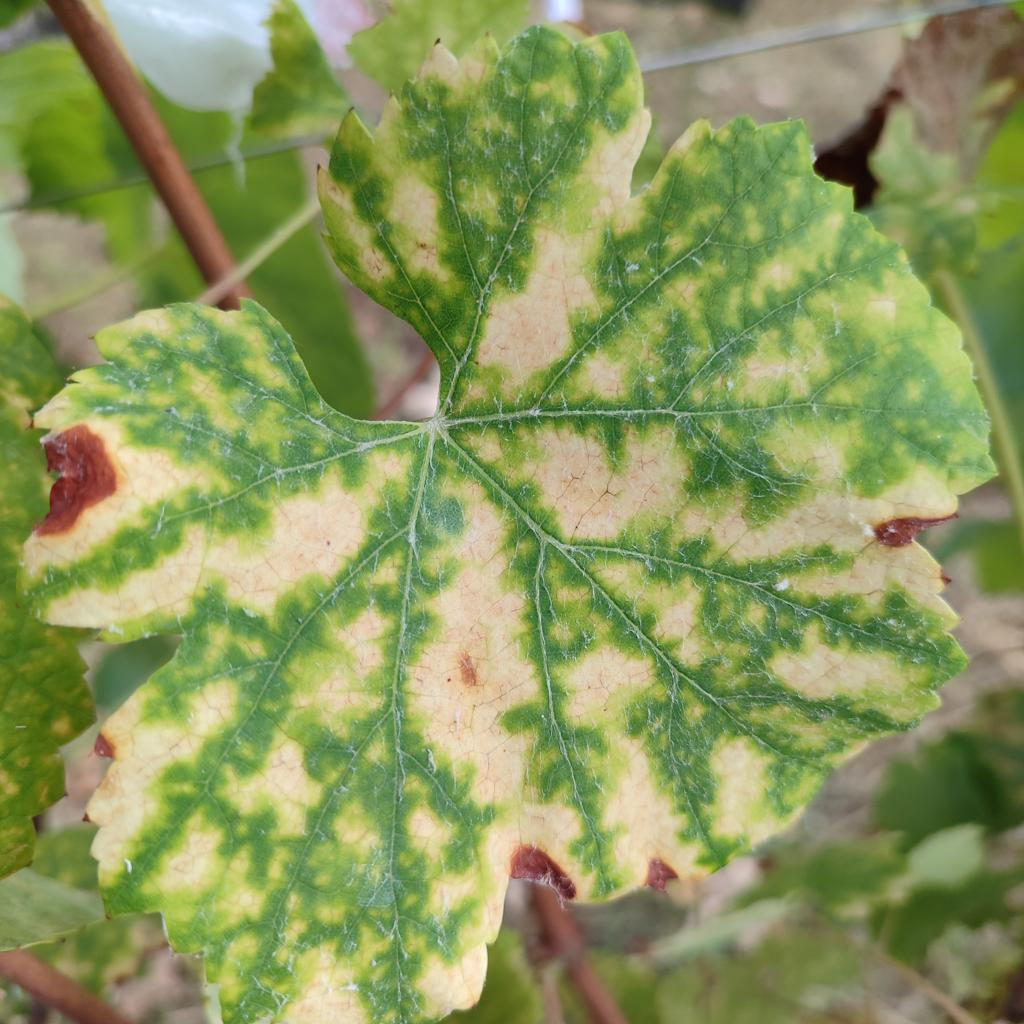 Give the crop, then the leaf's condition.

grapevine, esca complex
